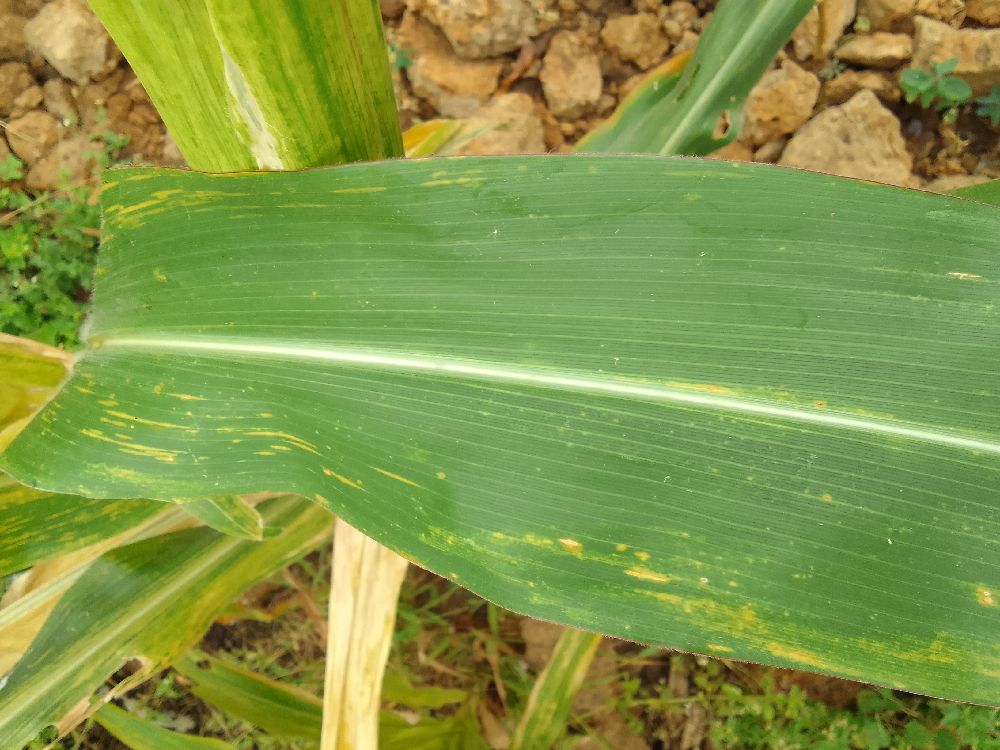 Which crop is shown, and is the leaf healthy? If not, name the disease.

maize, maize lethal necrosis
